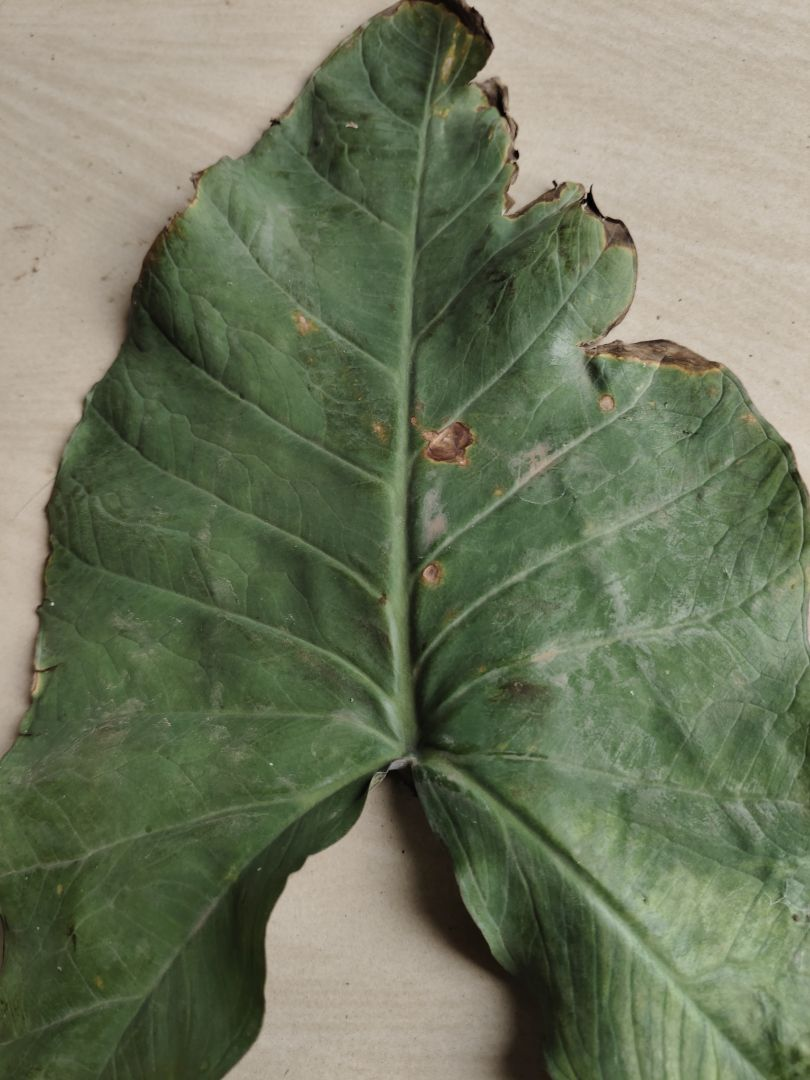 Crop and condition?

taro, leaf blight
